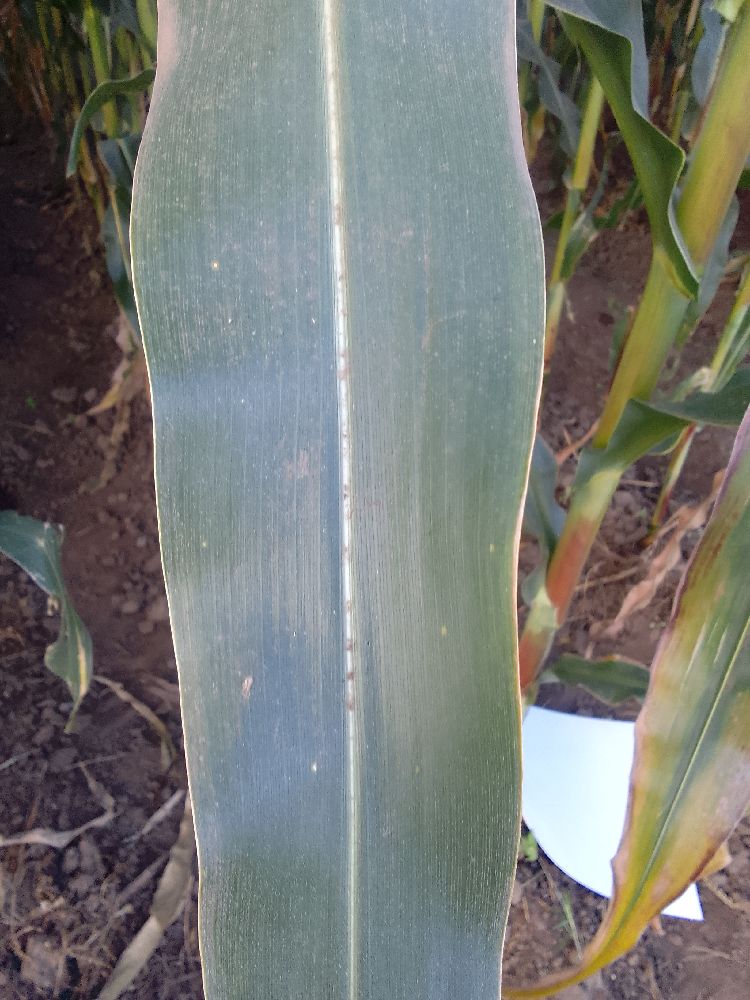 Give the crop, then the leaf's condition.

maize, healthy
